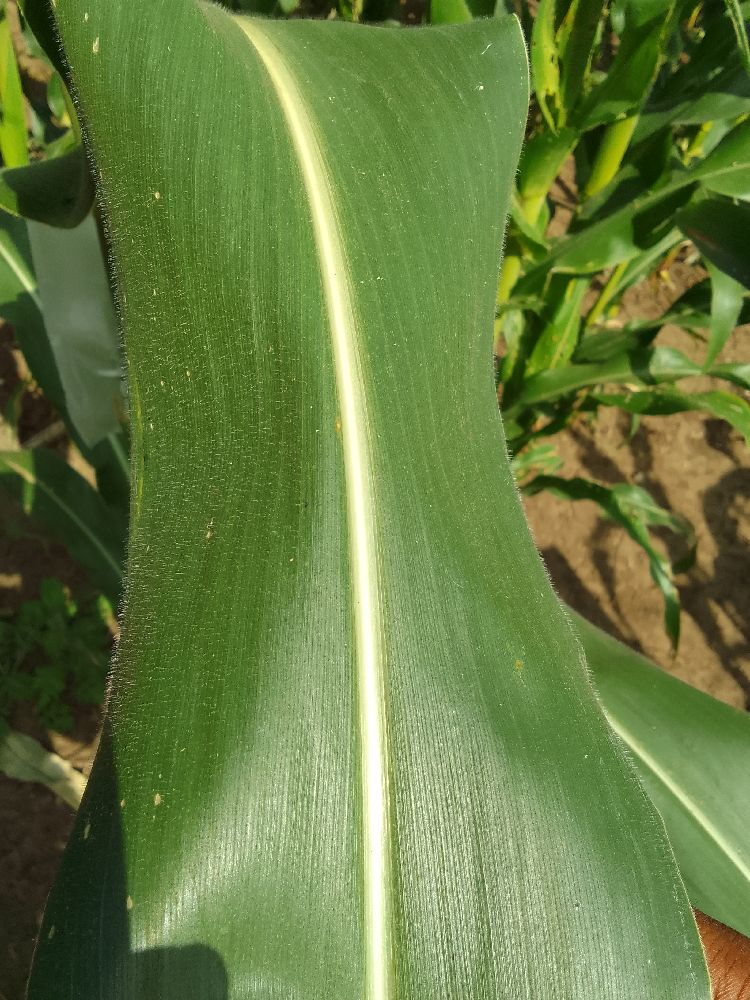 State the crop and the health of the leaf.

maize, healthy
